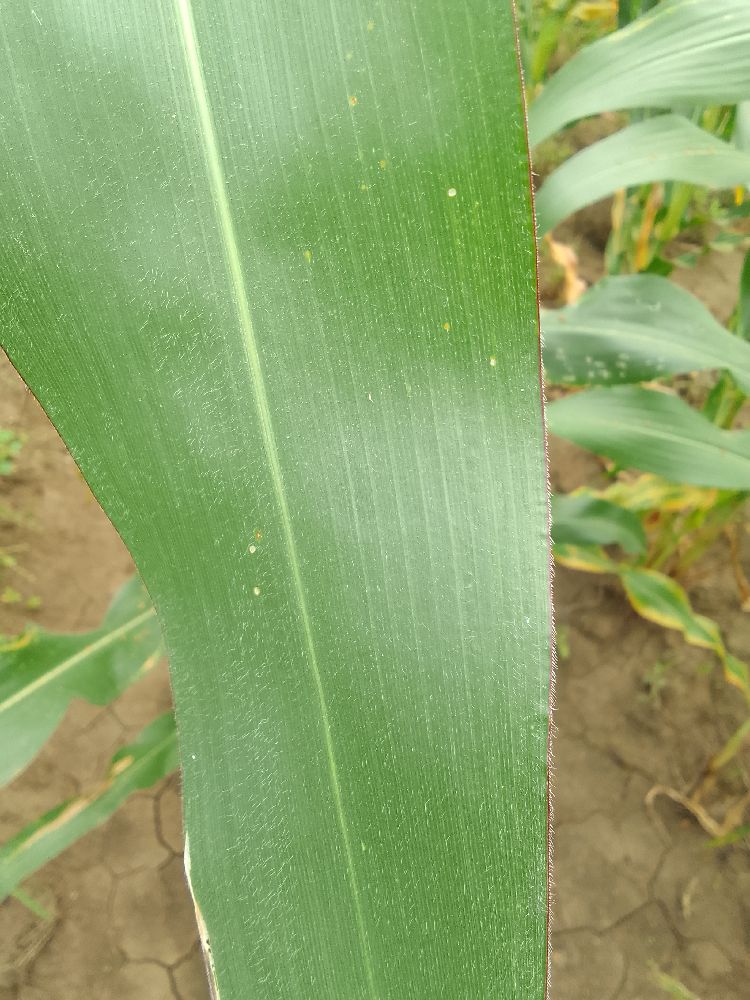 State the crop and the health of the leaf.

maize, healthy
